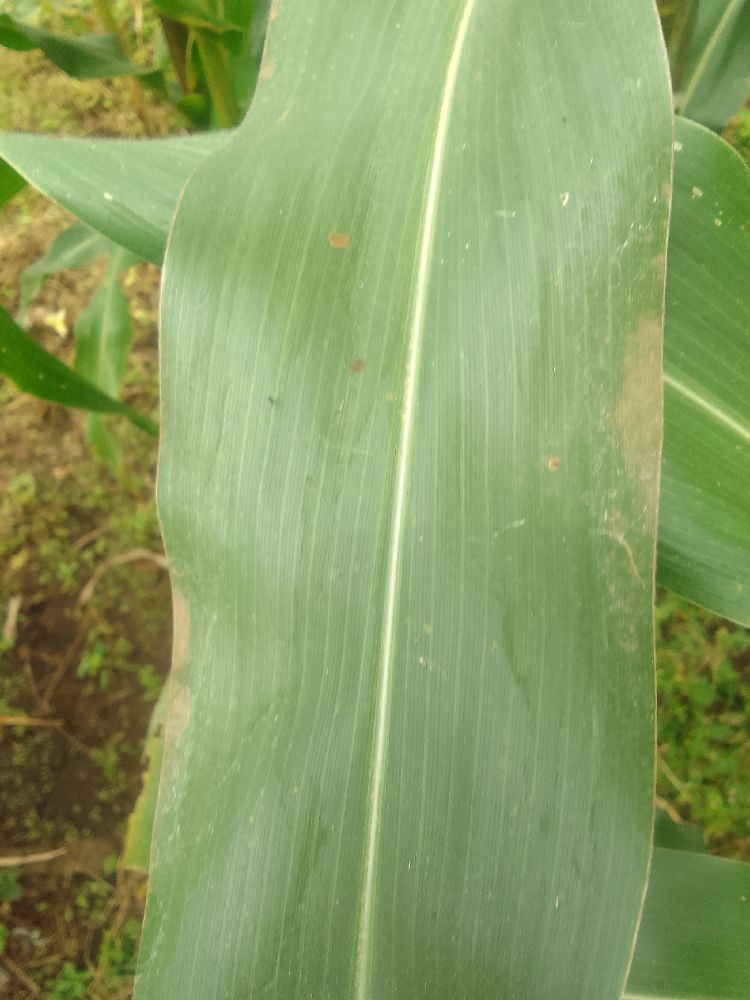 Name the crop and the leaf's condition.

maize, healthy
